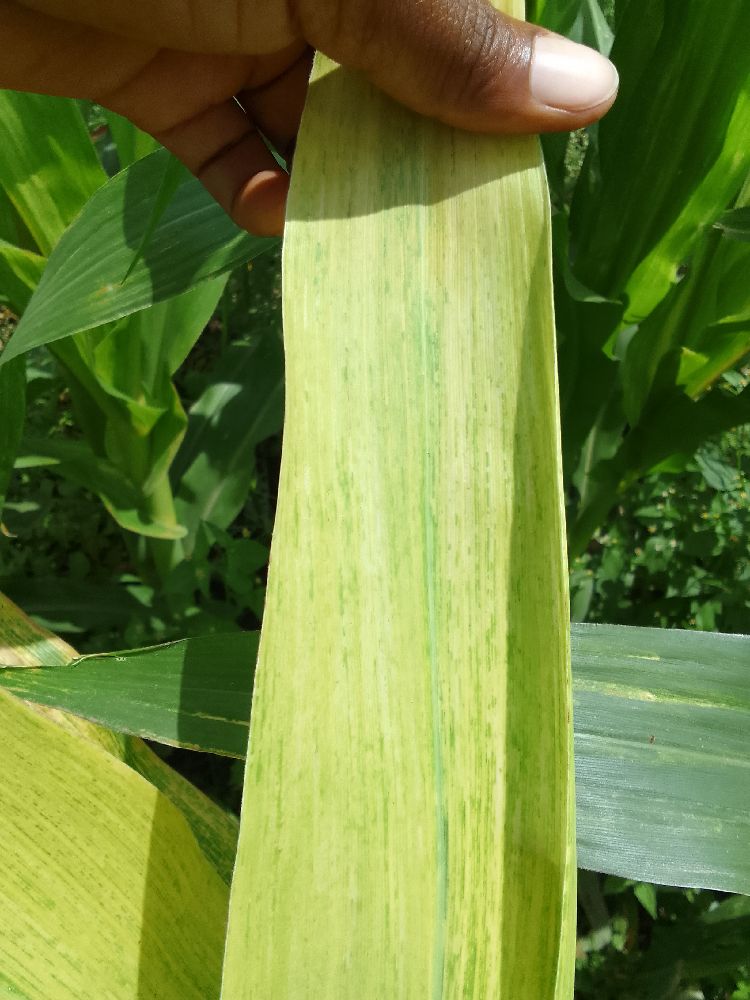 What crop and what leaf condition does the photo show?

maize, maize lethal necrosis
